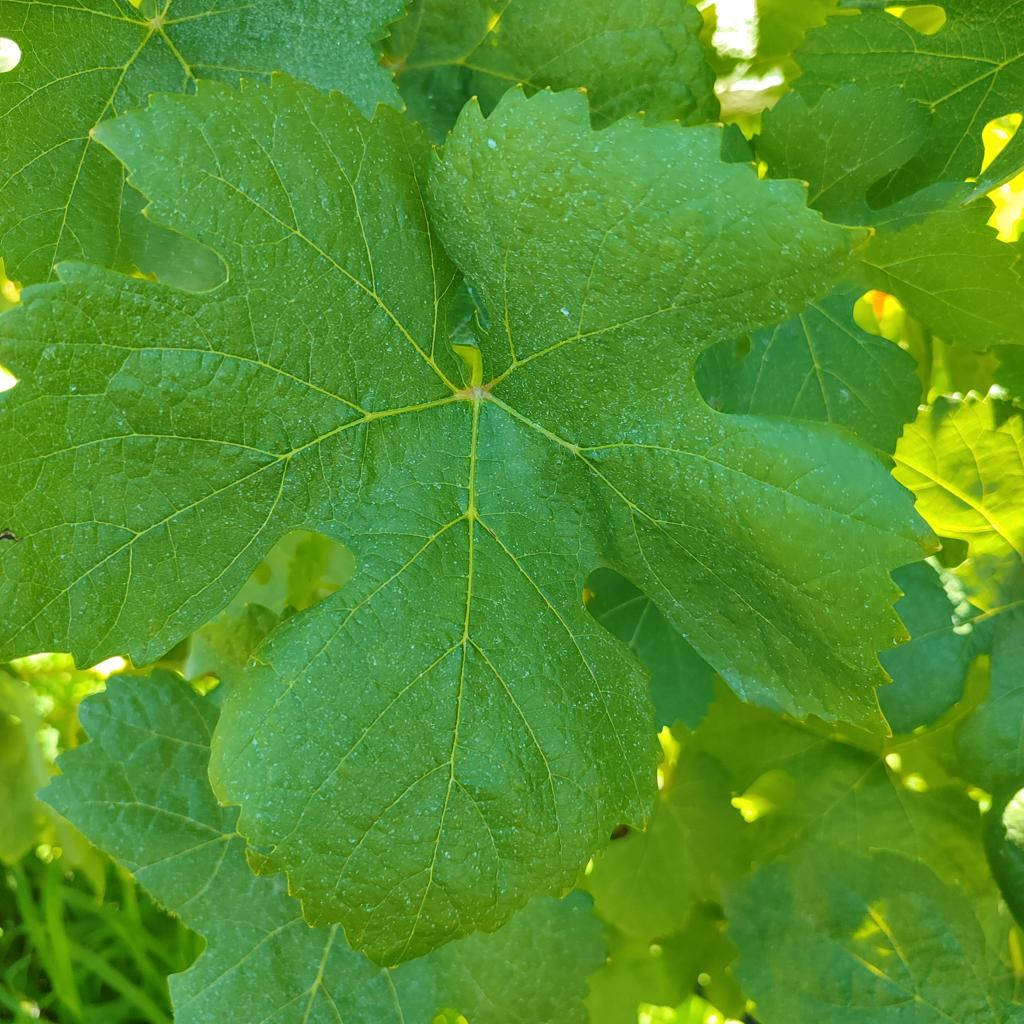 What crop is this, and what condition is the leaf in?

grapevine, healthy
